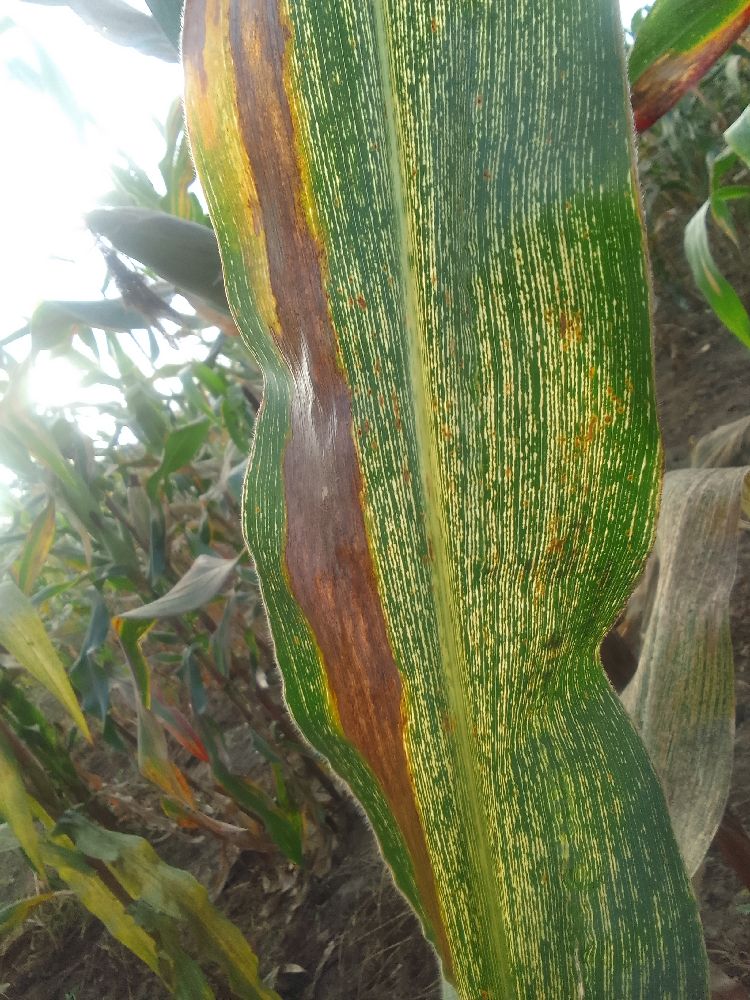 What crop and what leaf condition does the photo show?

maize, maize streak virus
